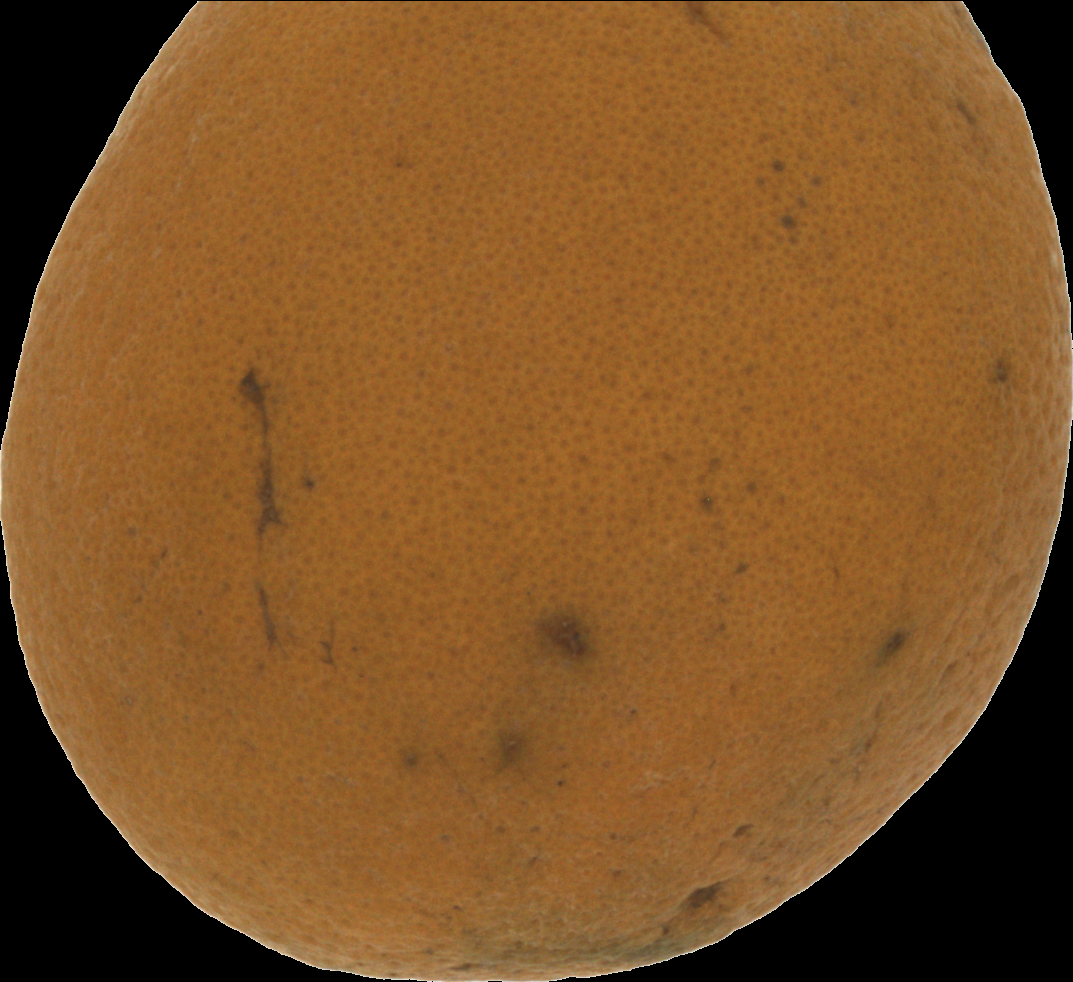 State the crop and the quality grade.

orange, bad
